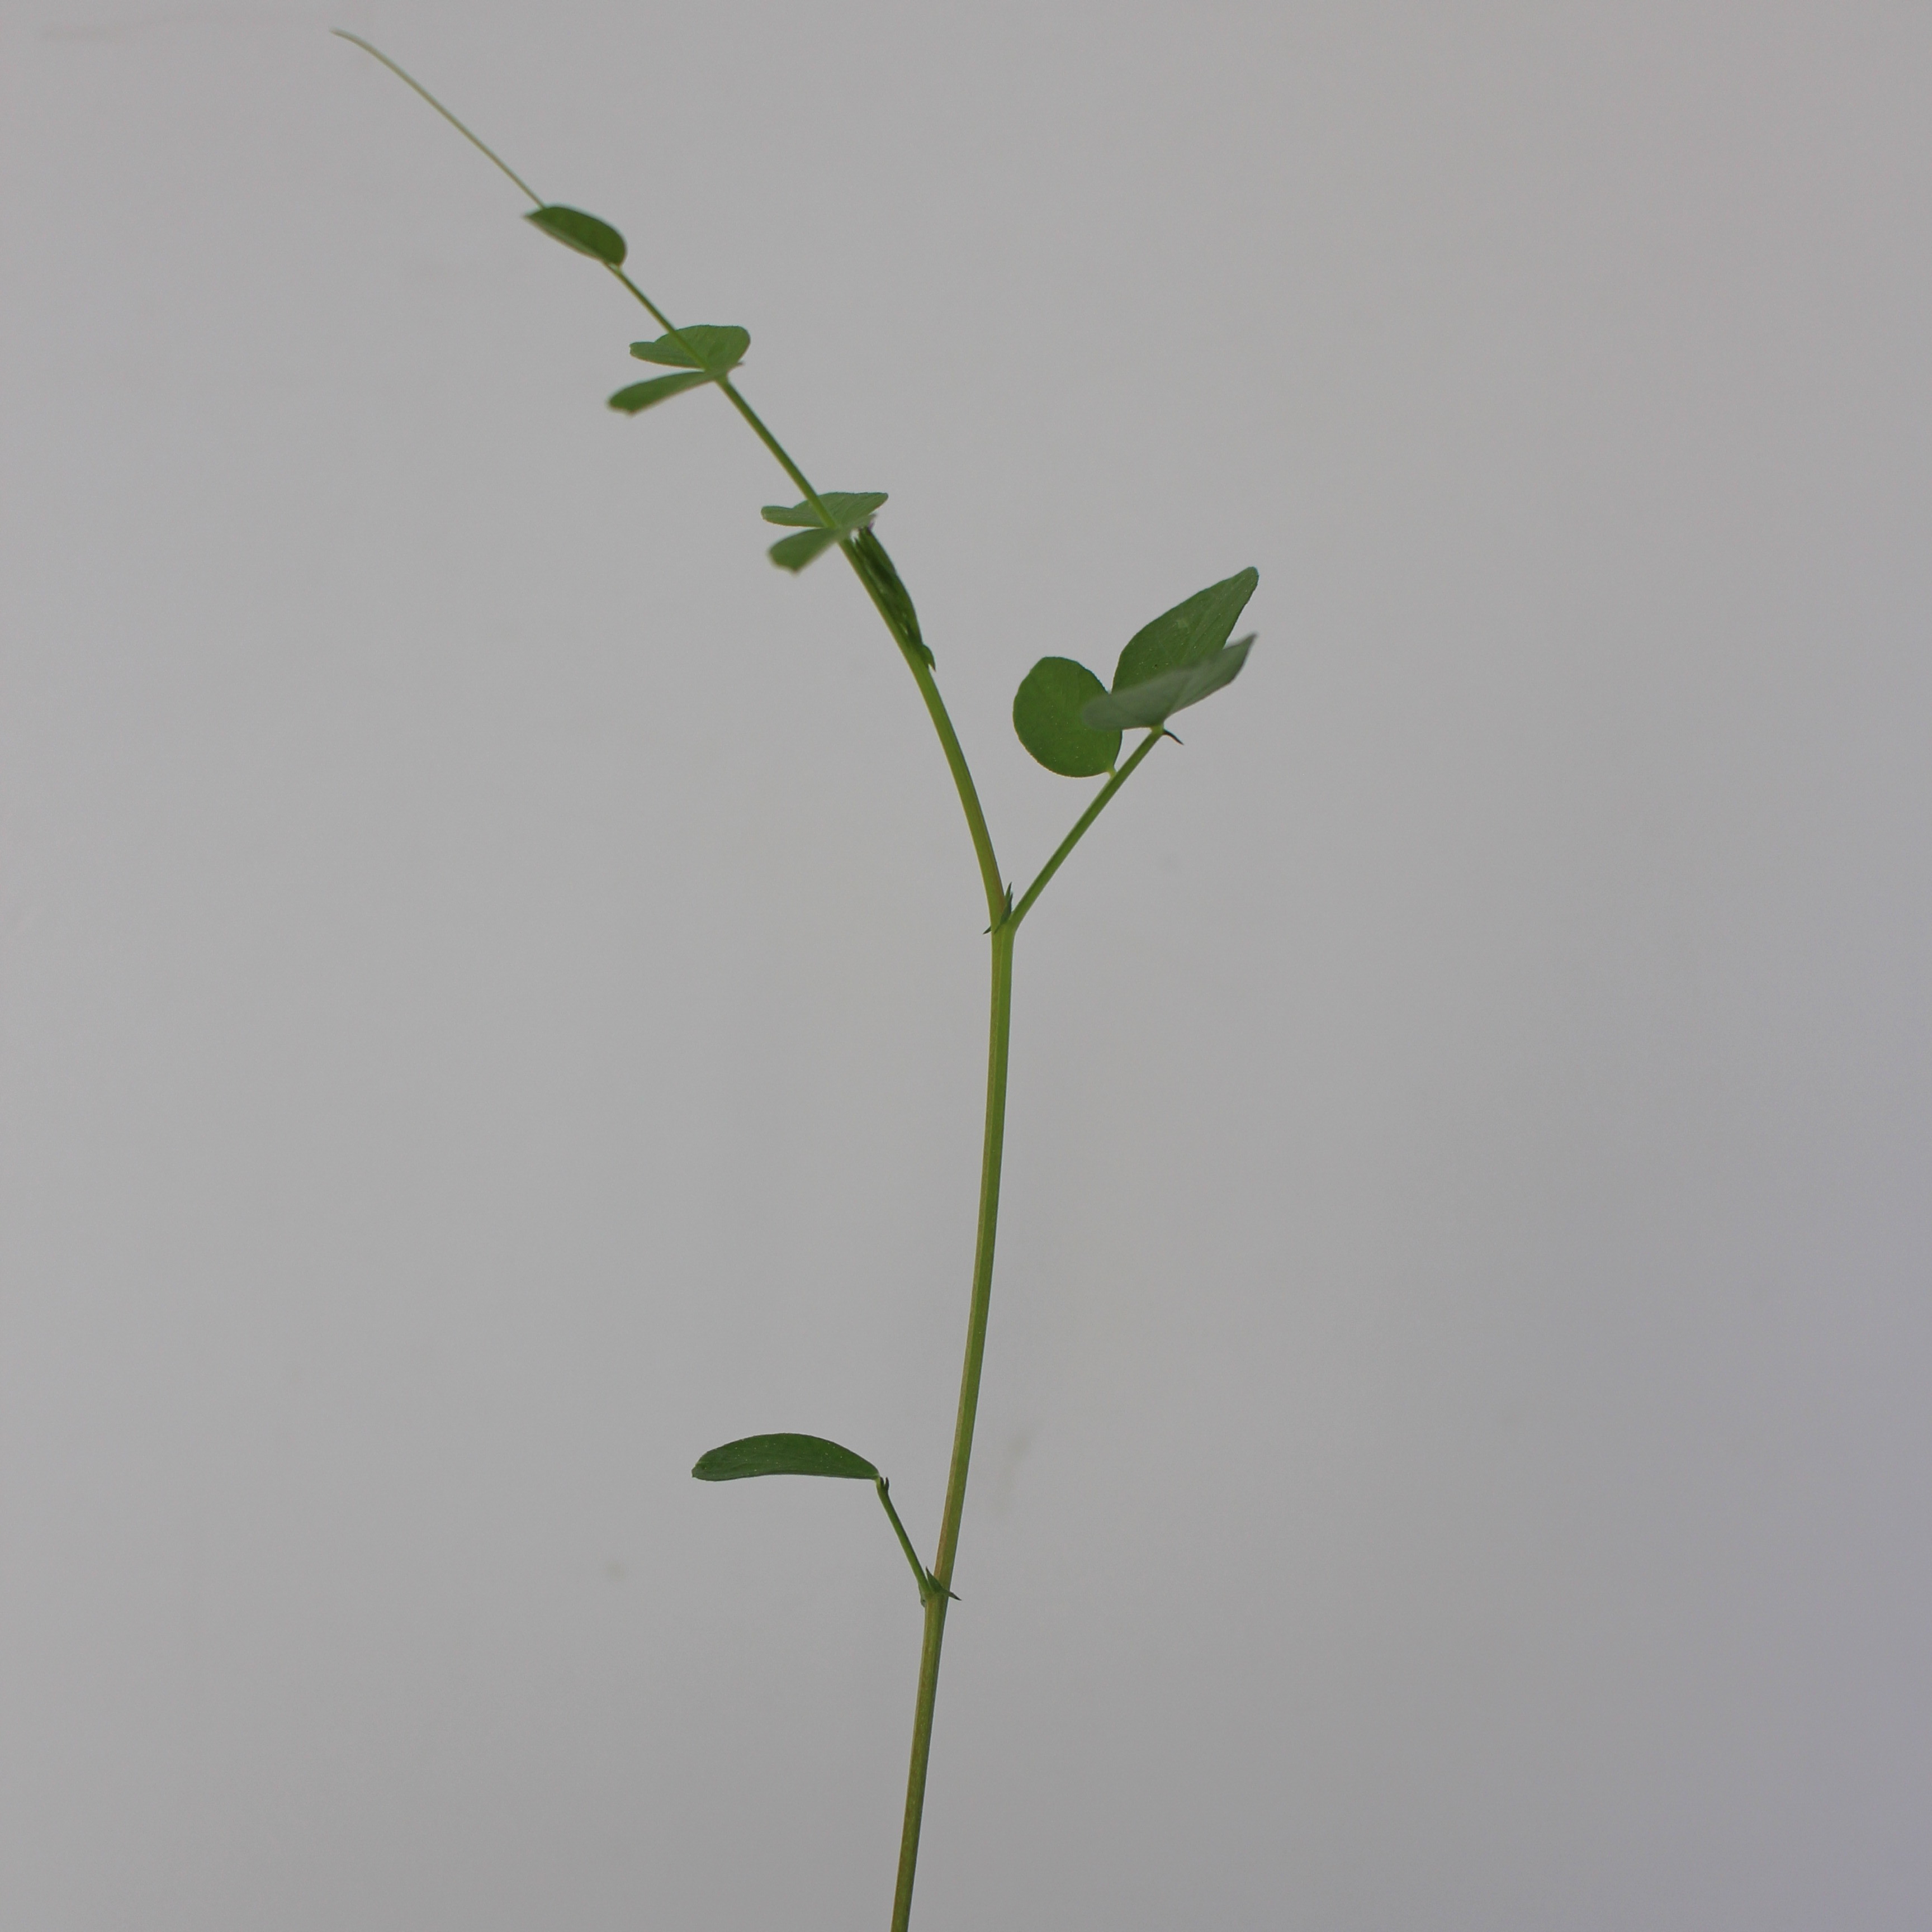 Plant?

Vicia sativa
